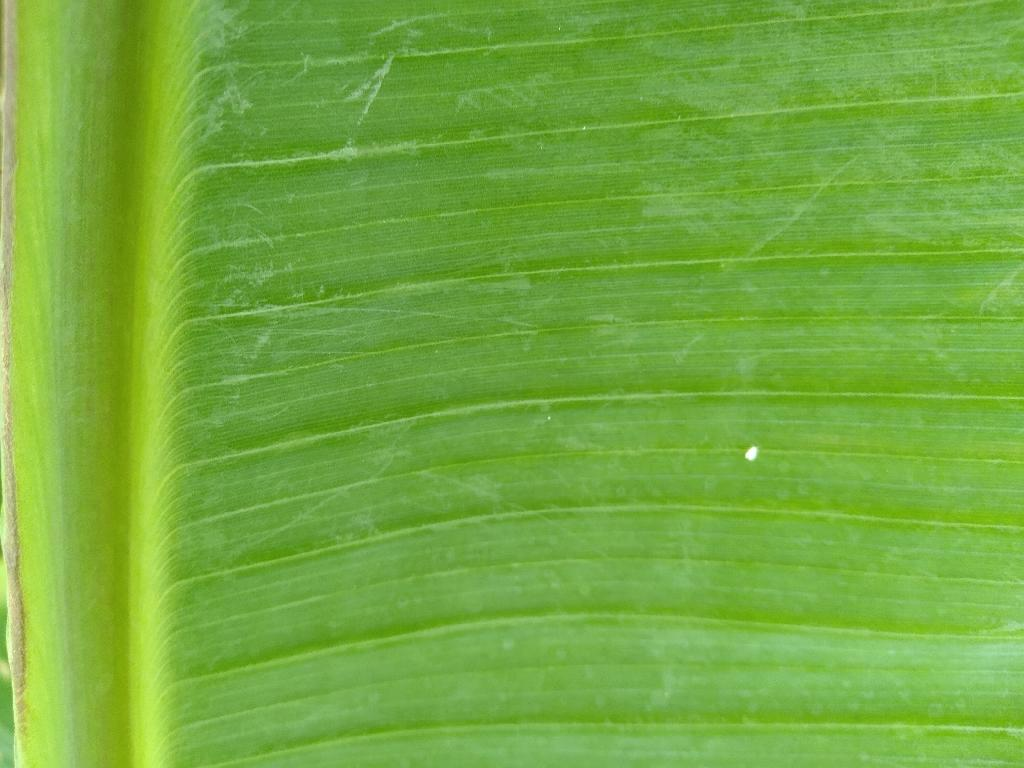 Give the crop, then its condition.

banana, healthy
